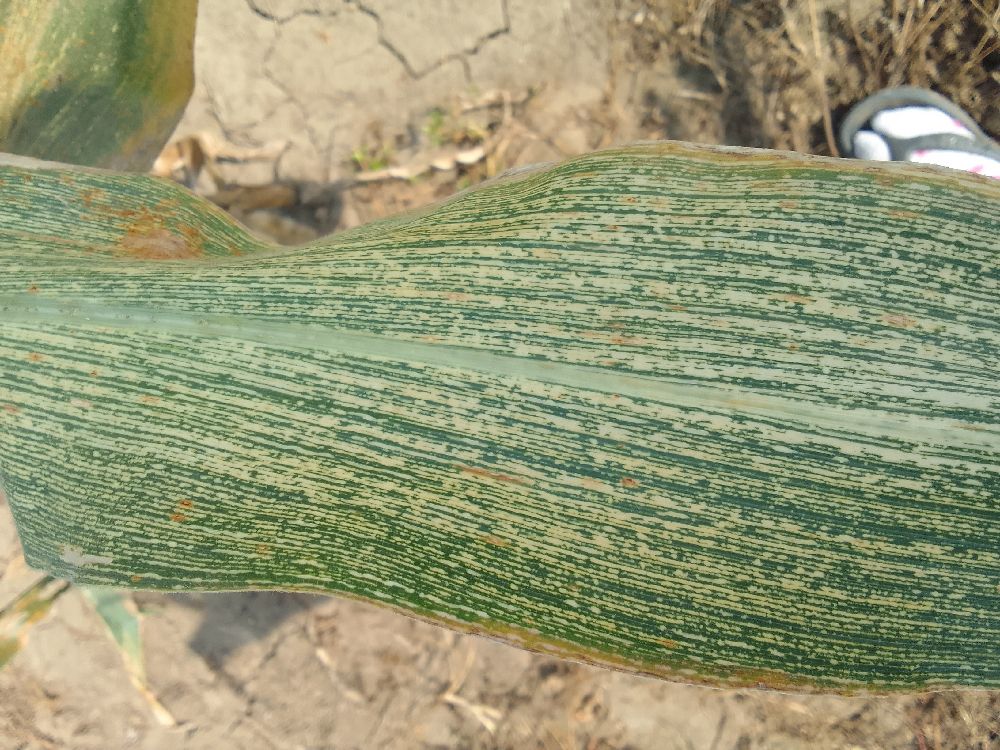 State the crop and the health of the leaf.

maize, maize streak virus
